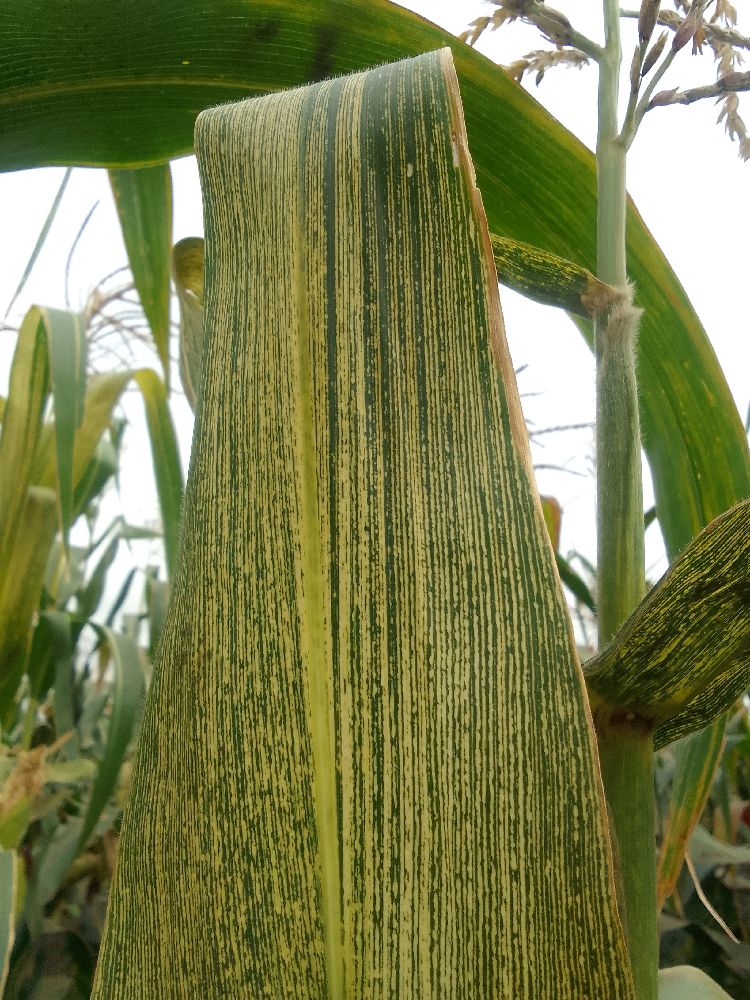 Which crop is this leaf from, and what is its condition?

maize, maize streak virus
